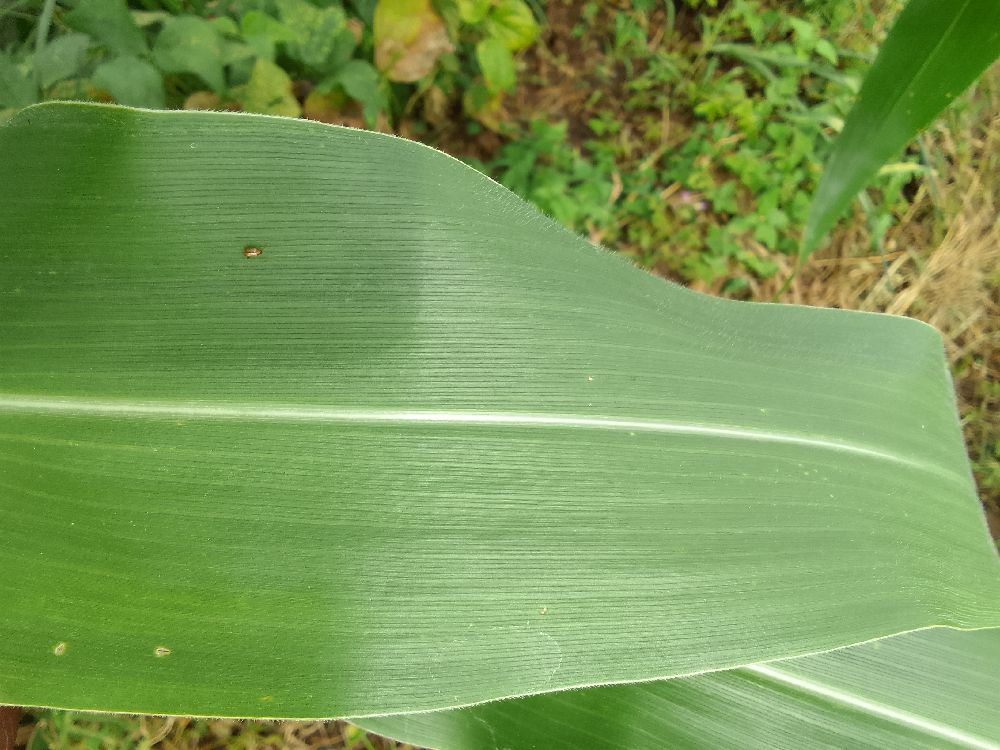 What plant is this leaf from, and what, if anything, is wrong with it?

common bean, healthy
